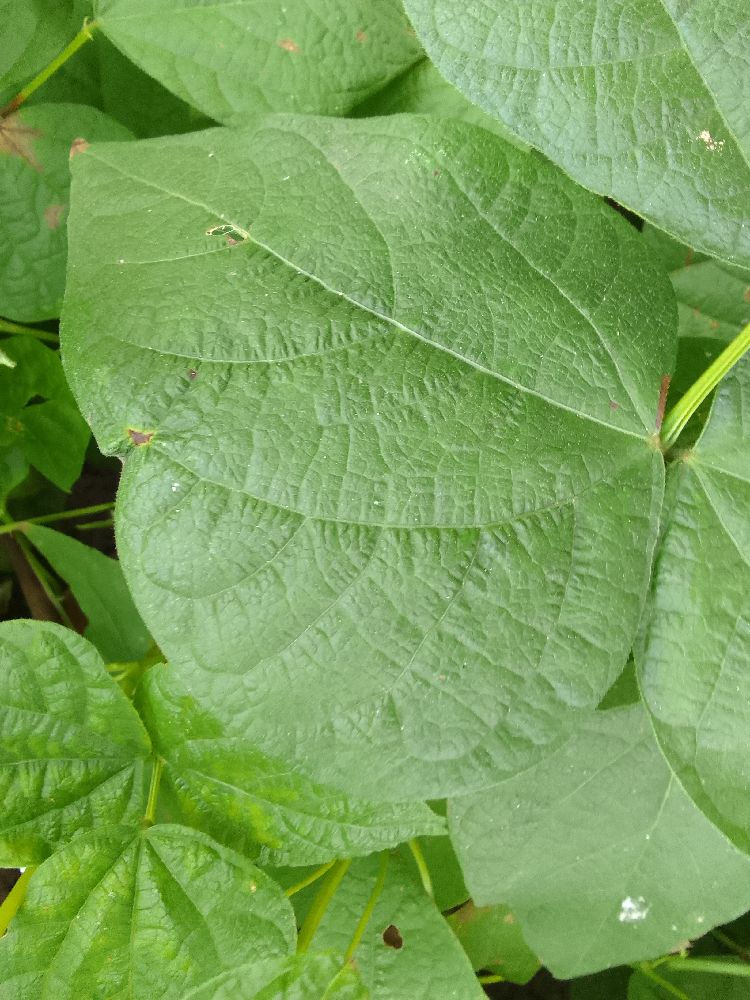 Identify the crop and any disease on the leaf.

common bean, healthy
